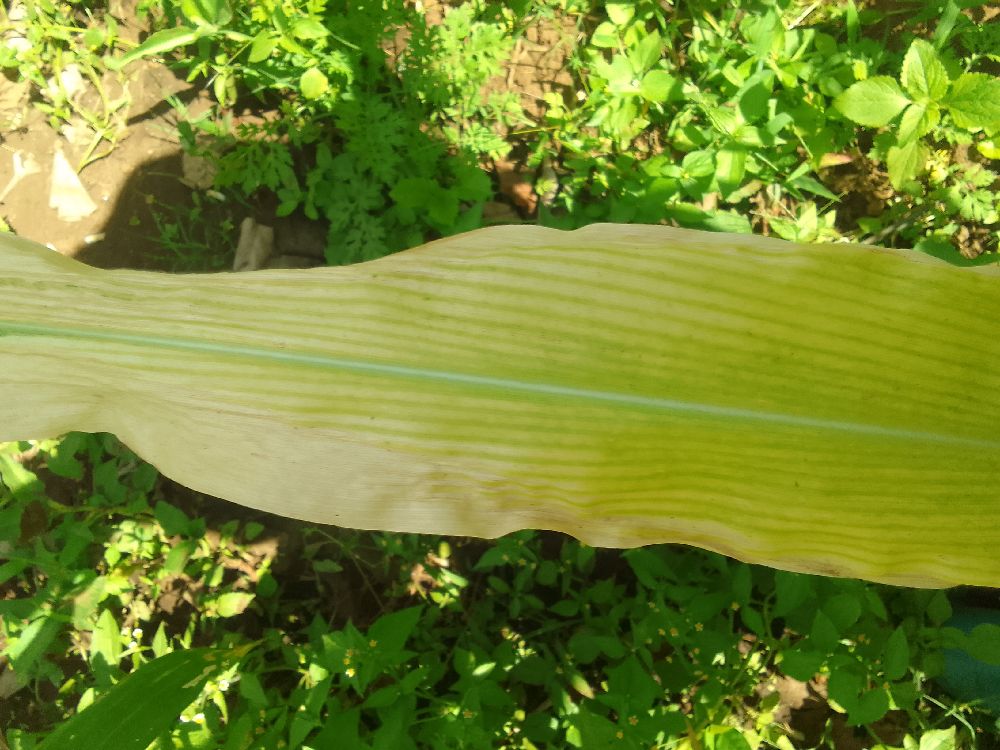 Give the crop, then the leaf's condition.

maize, maize lethal necrosis
